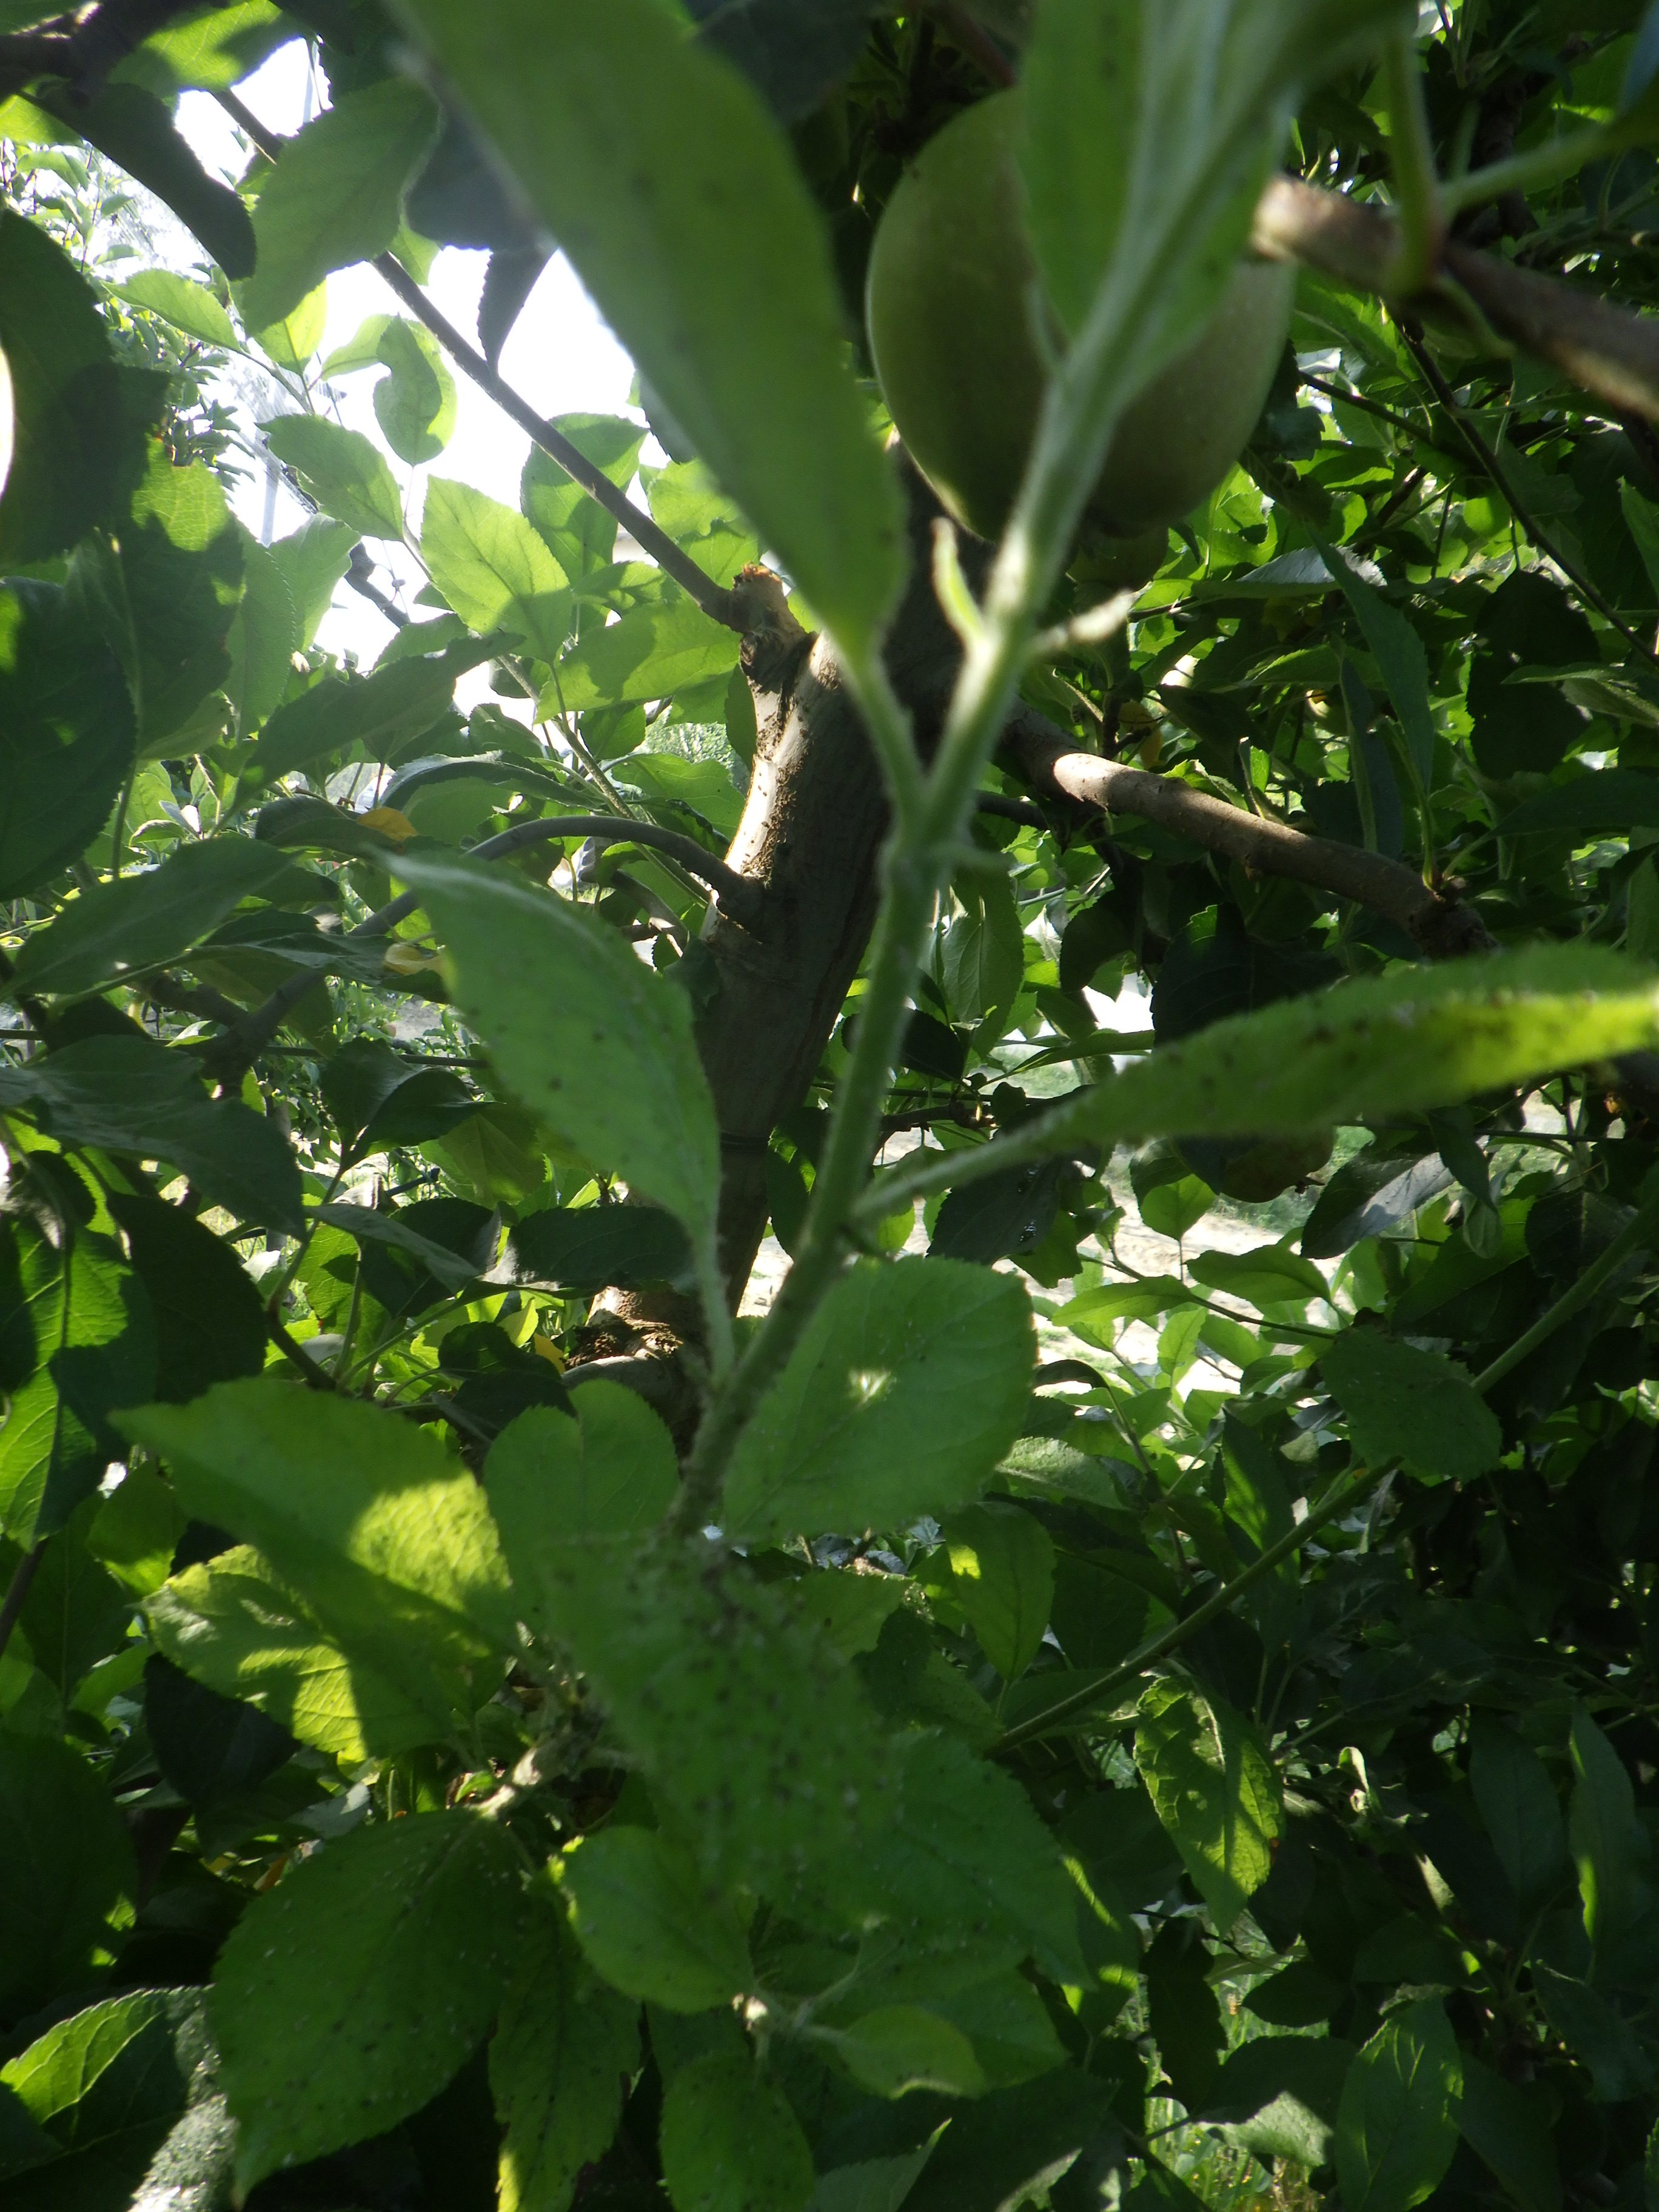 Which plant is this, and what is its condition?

apple, aphids
